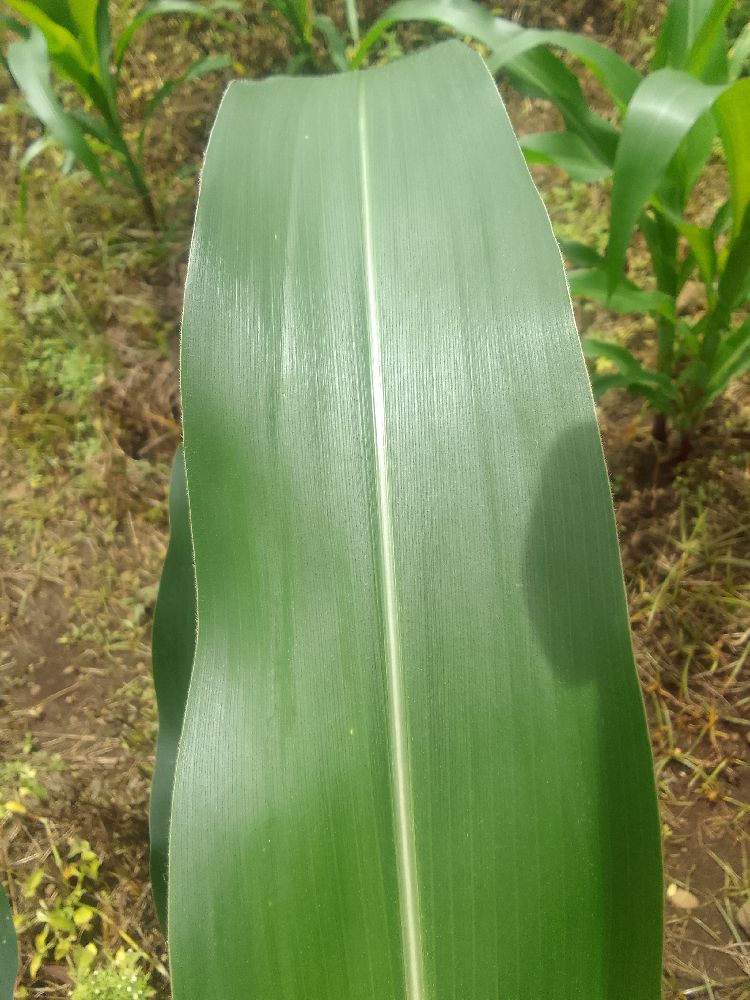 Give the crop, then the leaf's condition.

maize, healthy
